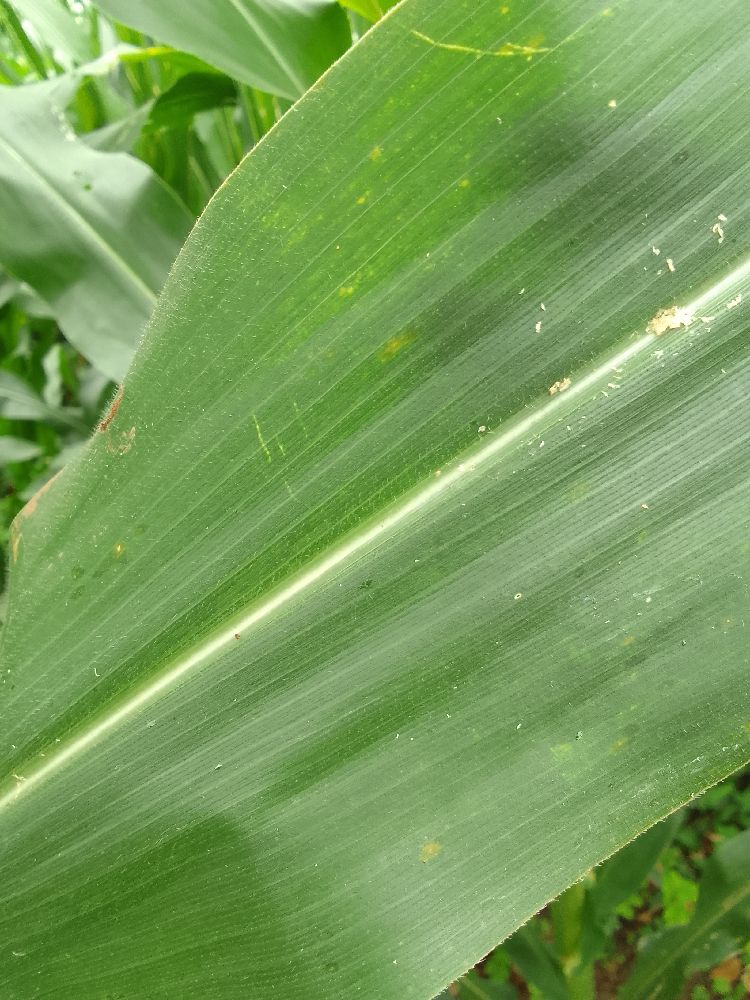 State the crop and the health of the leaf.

maize, healthy
